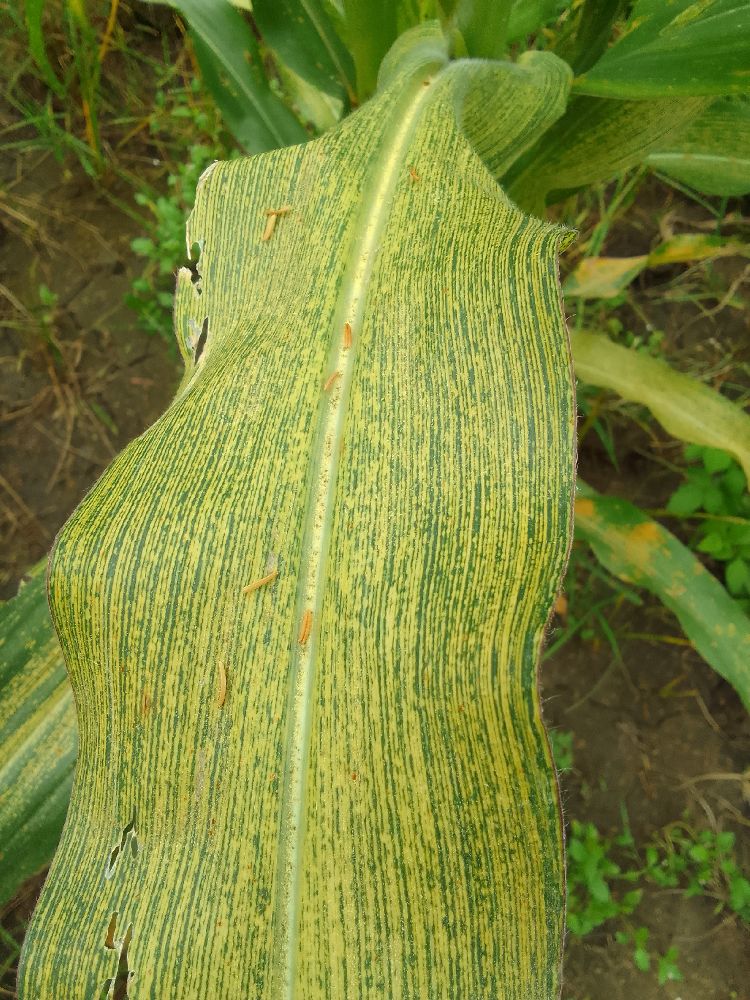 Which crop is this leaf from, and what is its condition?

maize, maize streak virus
